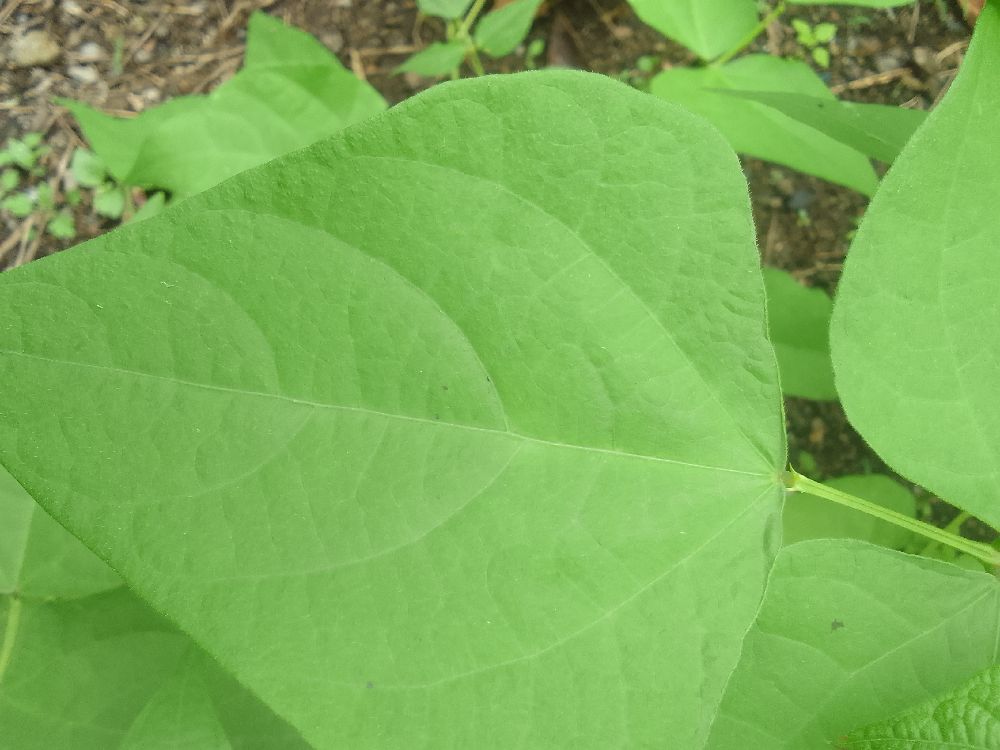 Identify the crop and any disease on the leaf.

common bean, healthy
